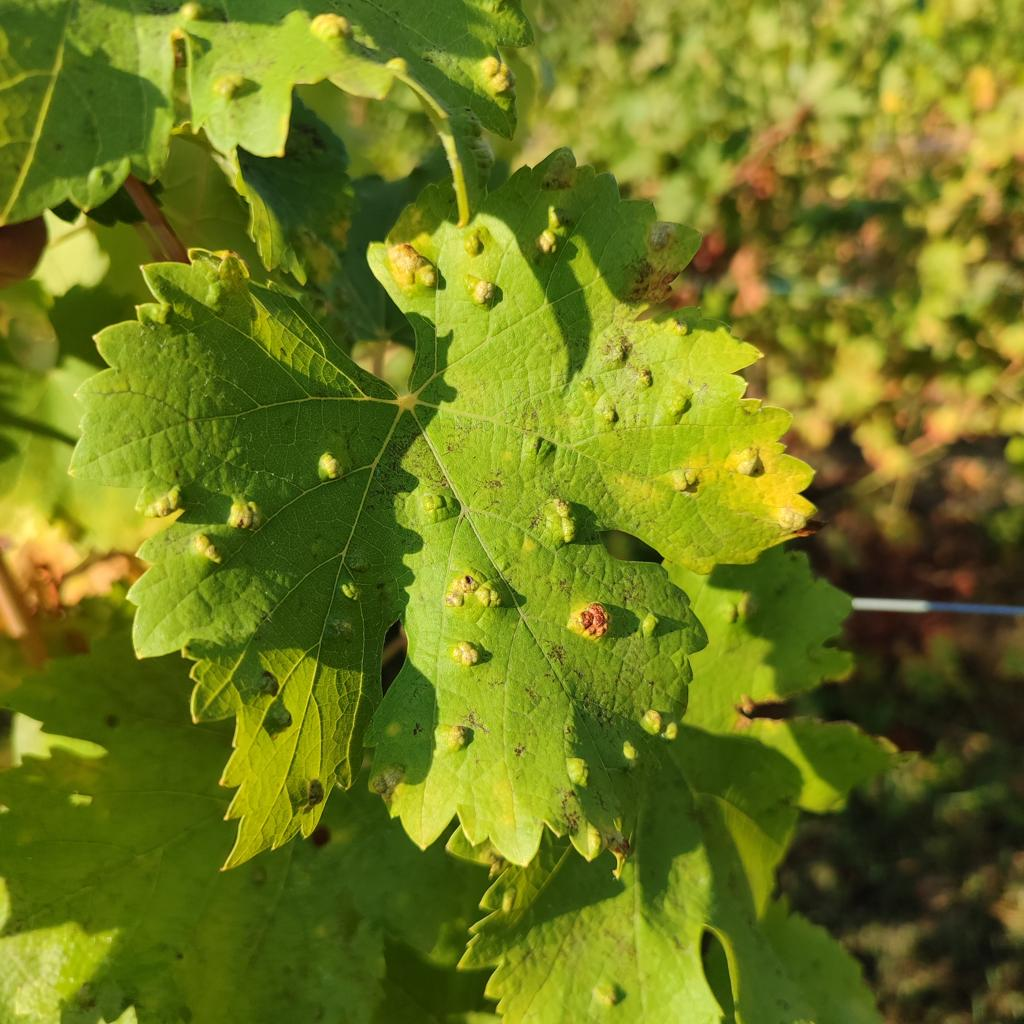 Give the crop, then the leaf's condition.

grapevine, erineum mite
